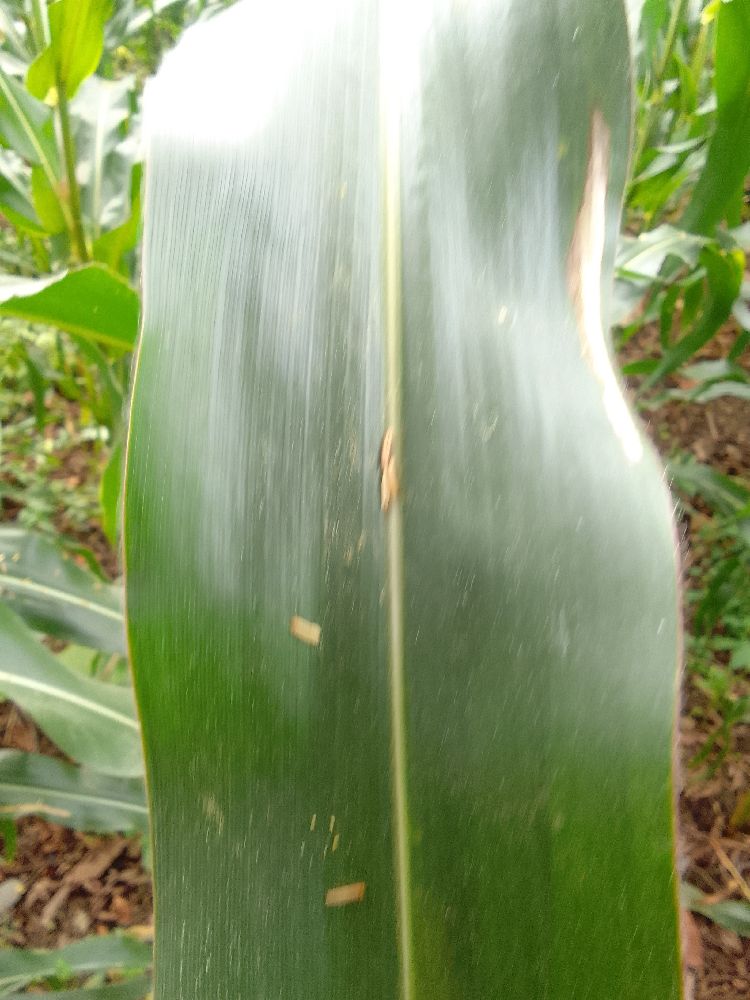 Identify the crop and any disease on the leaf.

maize, healthy
